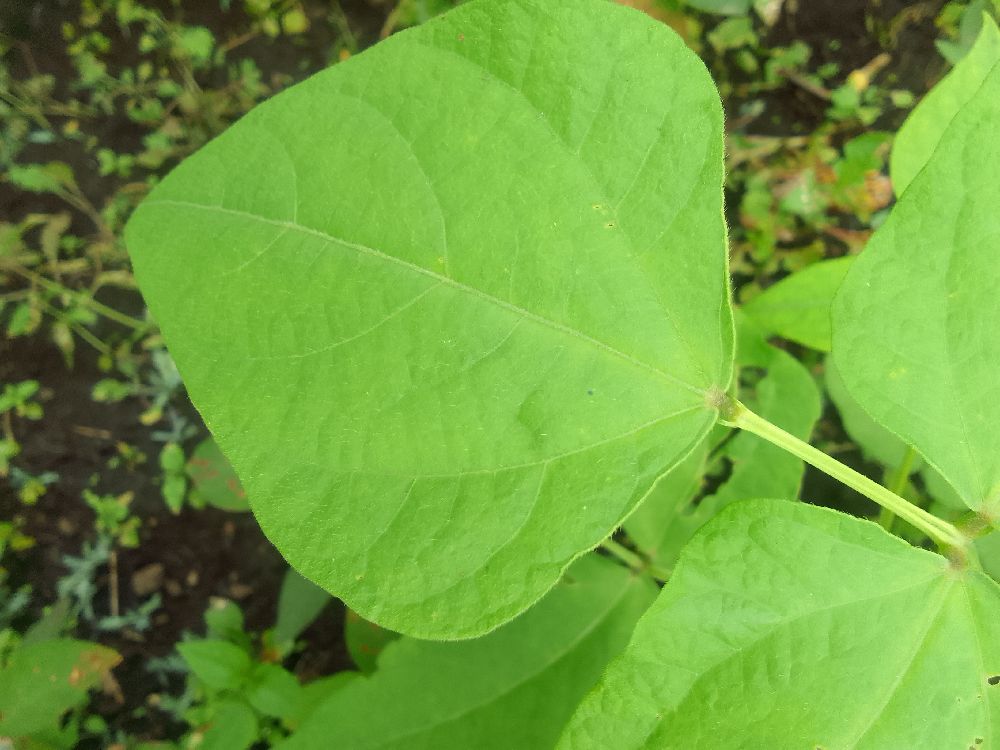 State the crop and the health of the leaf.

common bean, healthy
